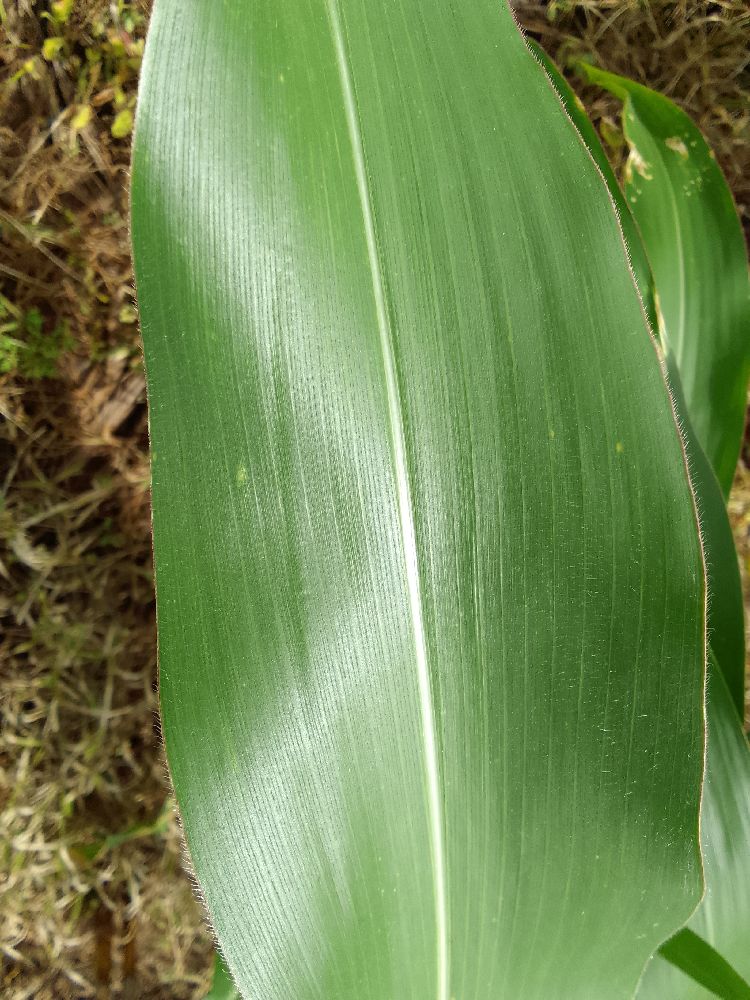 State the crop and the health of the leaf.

maize, healthy
